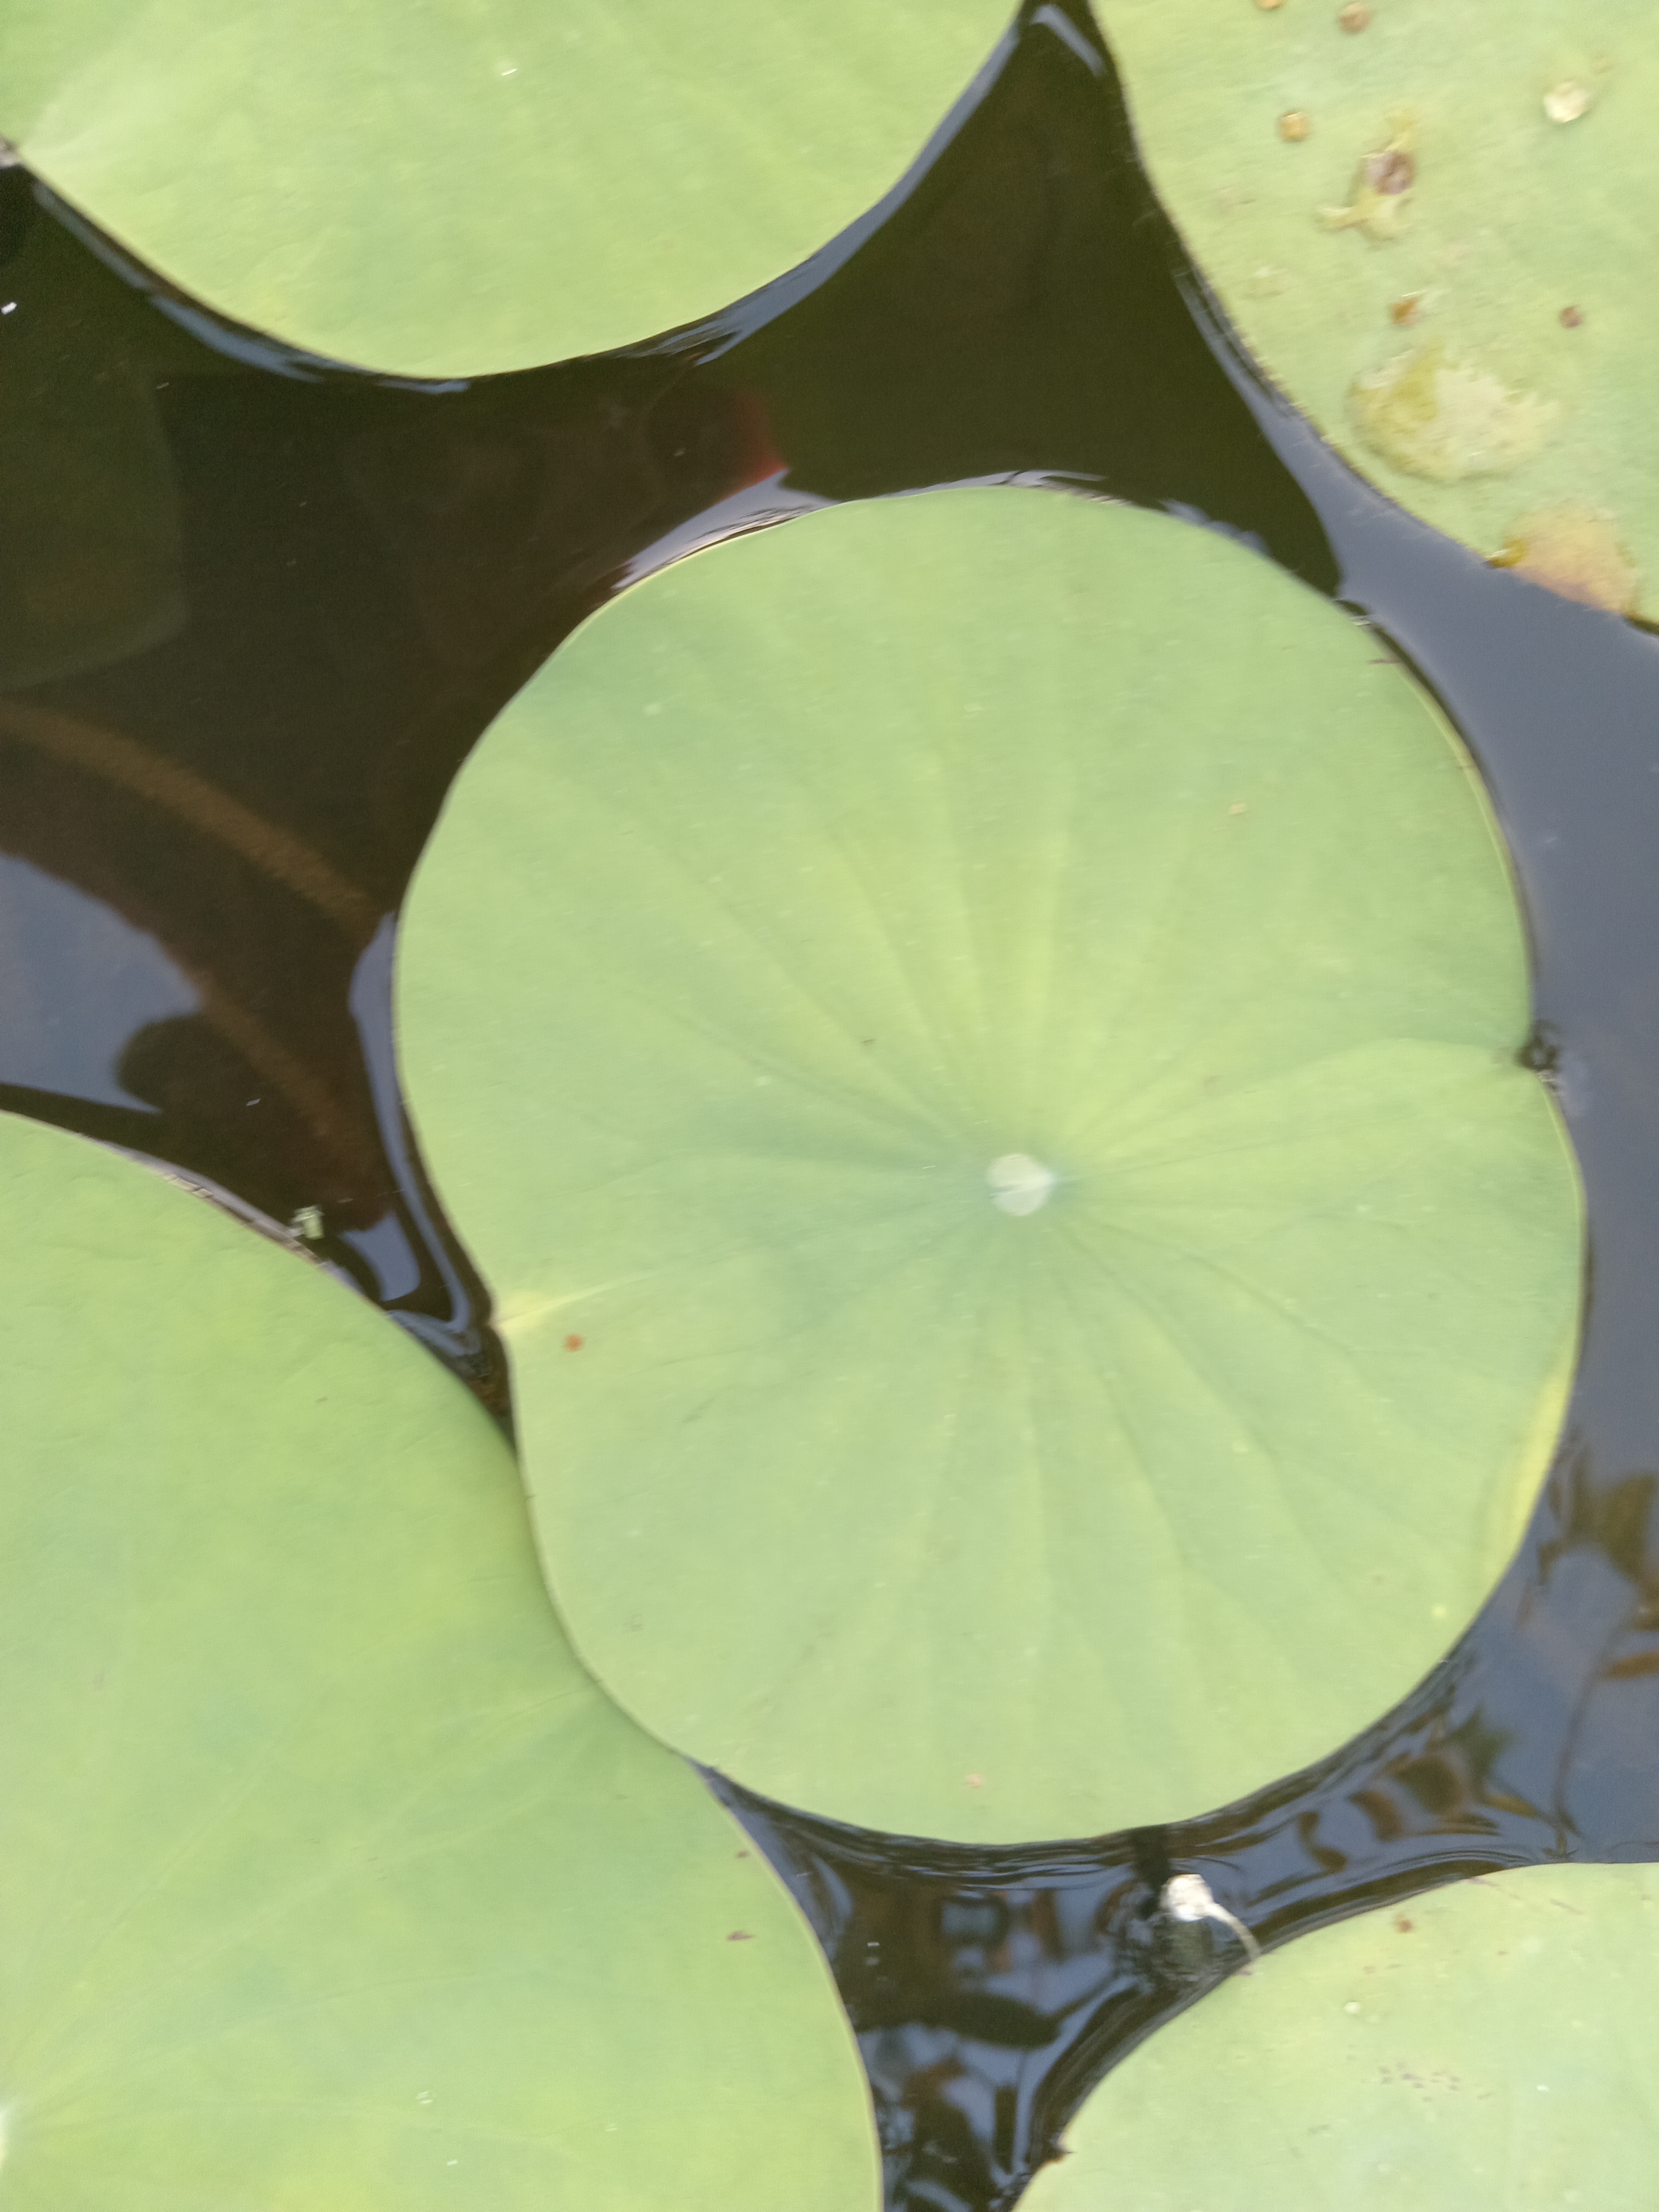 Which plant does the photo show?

lotus
